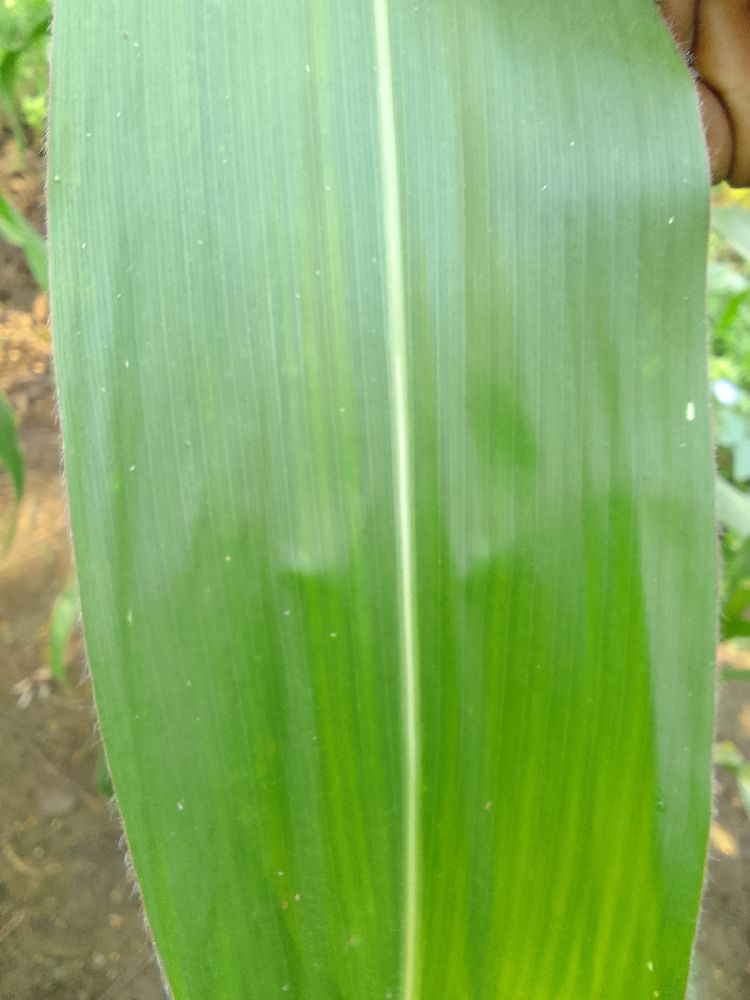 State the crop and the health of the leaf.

maize, healthy
